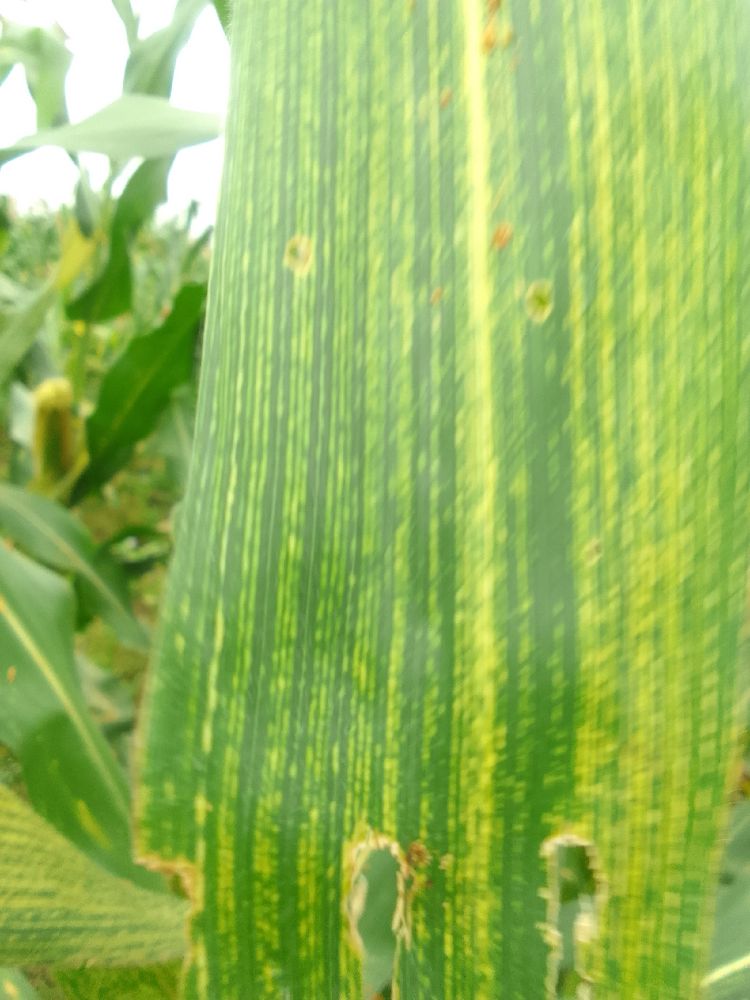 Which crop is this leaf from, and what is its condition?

maize, maize streak virus
